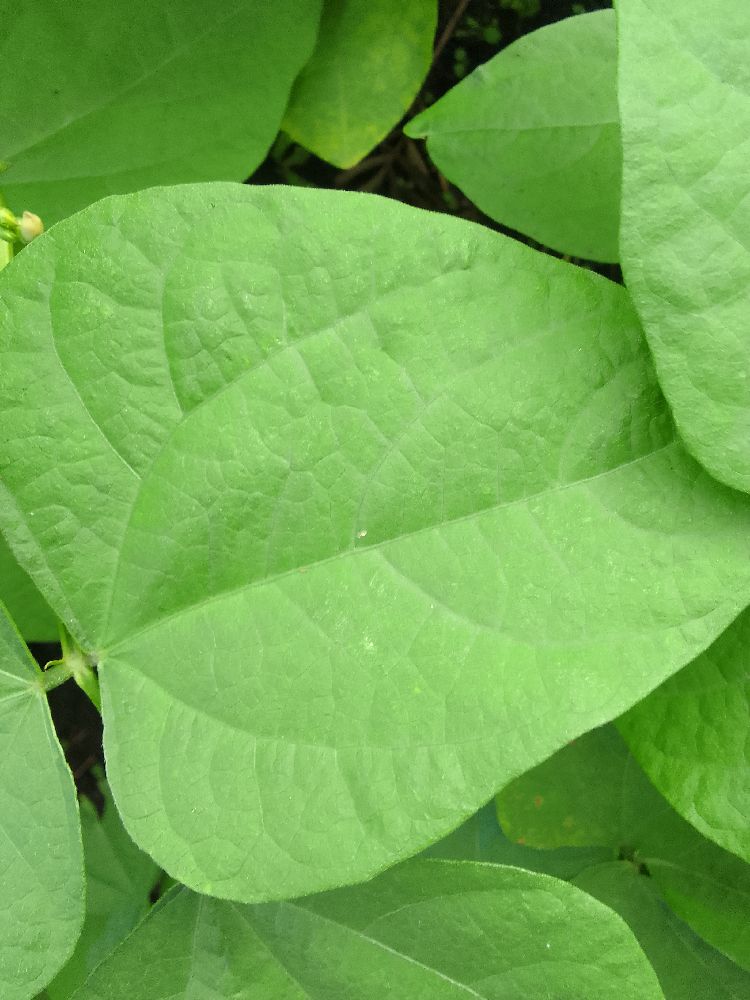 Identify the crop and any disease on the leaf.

common bean, healthy
